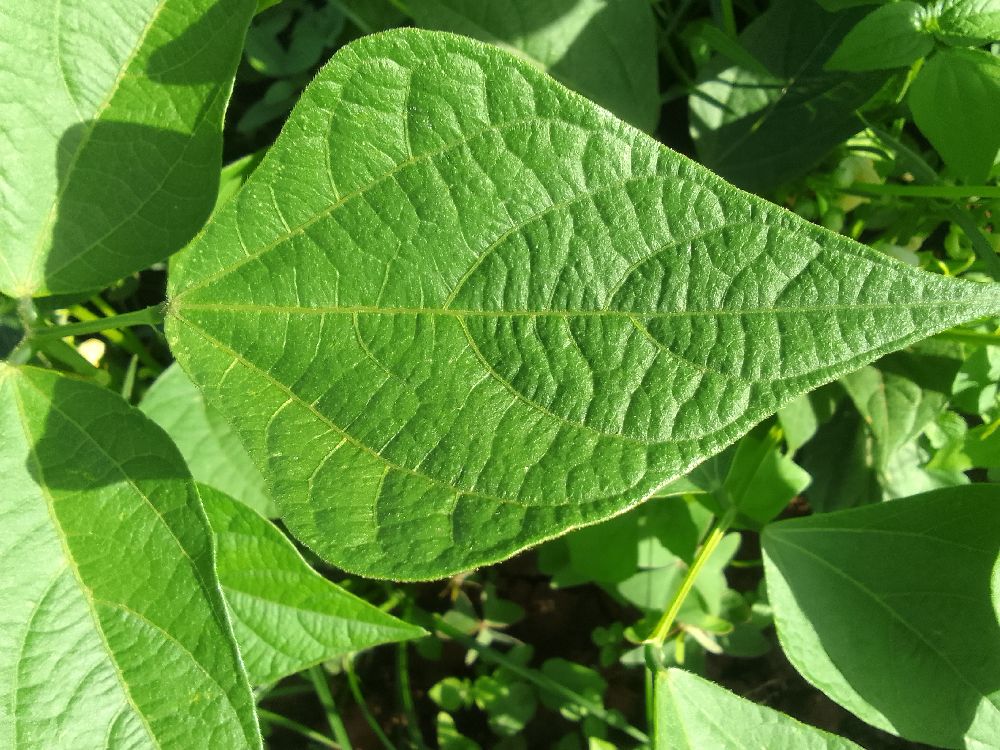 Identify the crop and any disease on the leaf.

common bean, healthy
